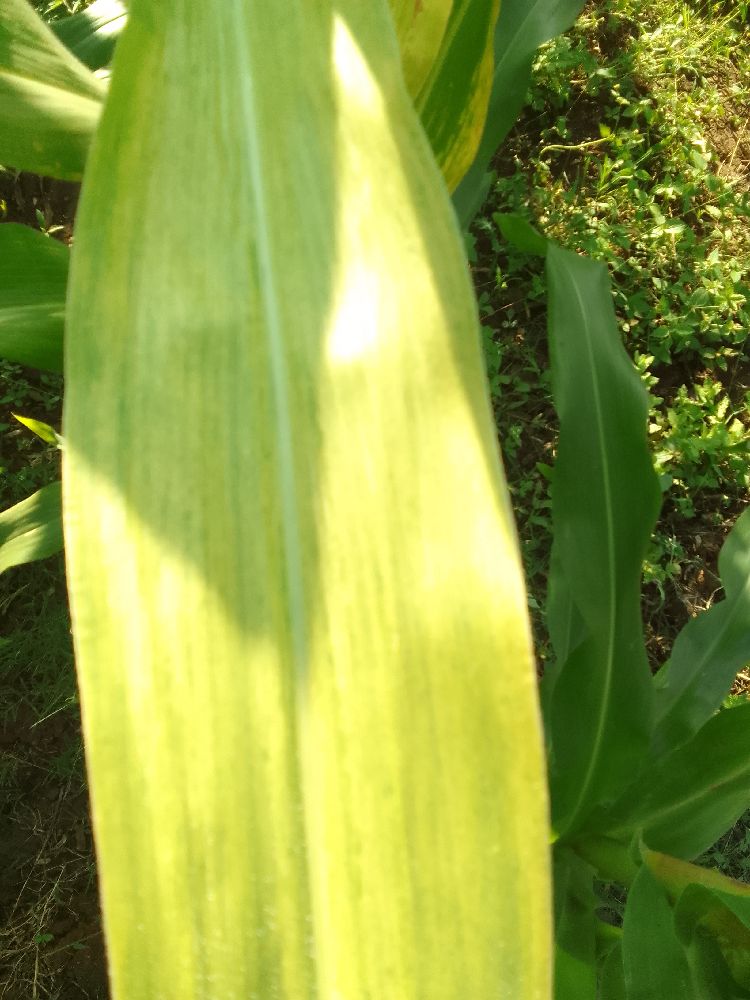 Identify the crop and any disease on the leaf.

maize, maize lethal necrosis
